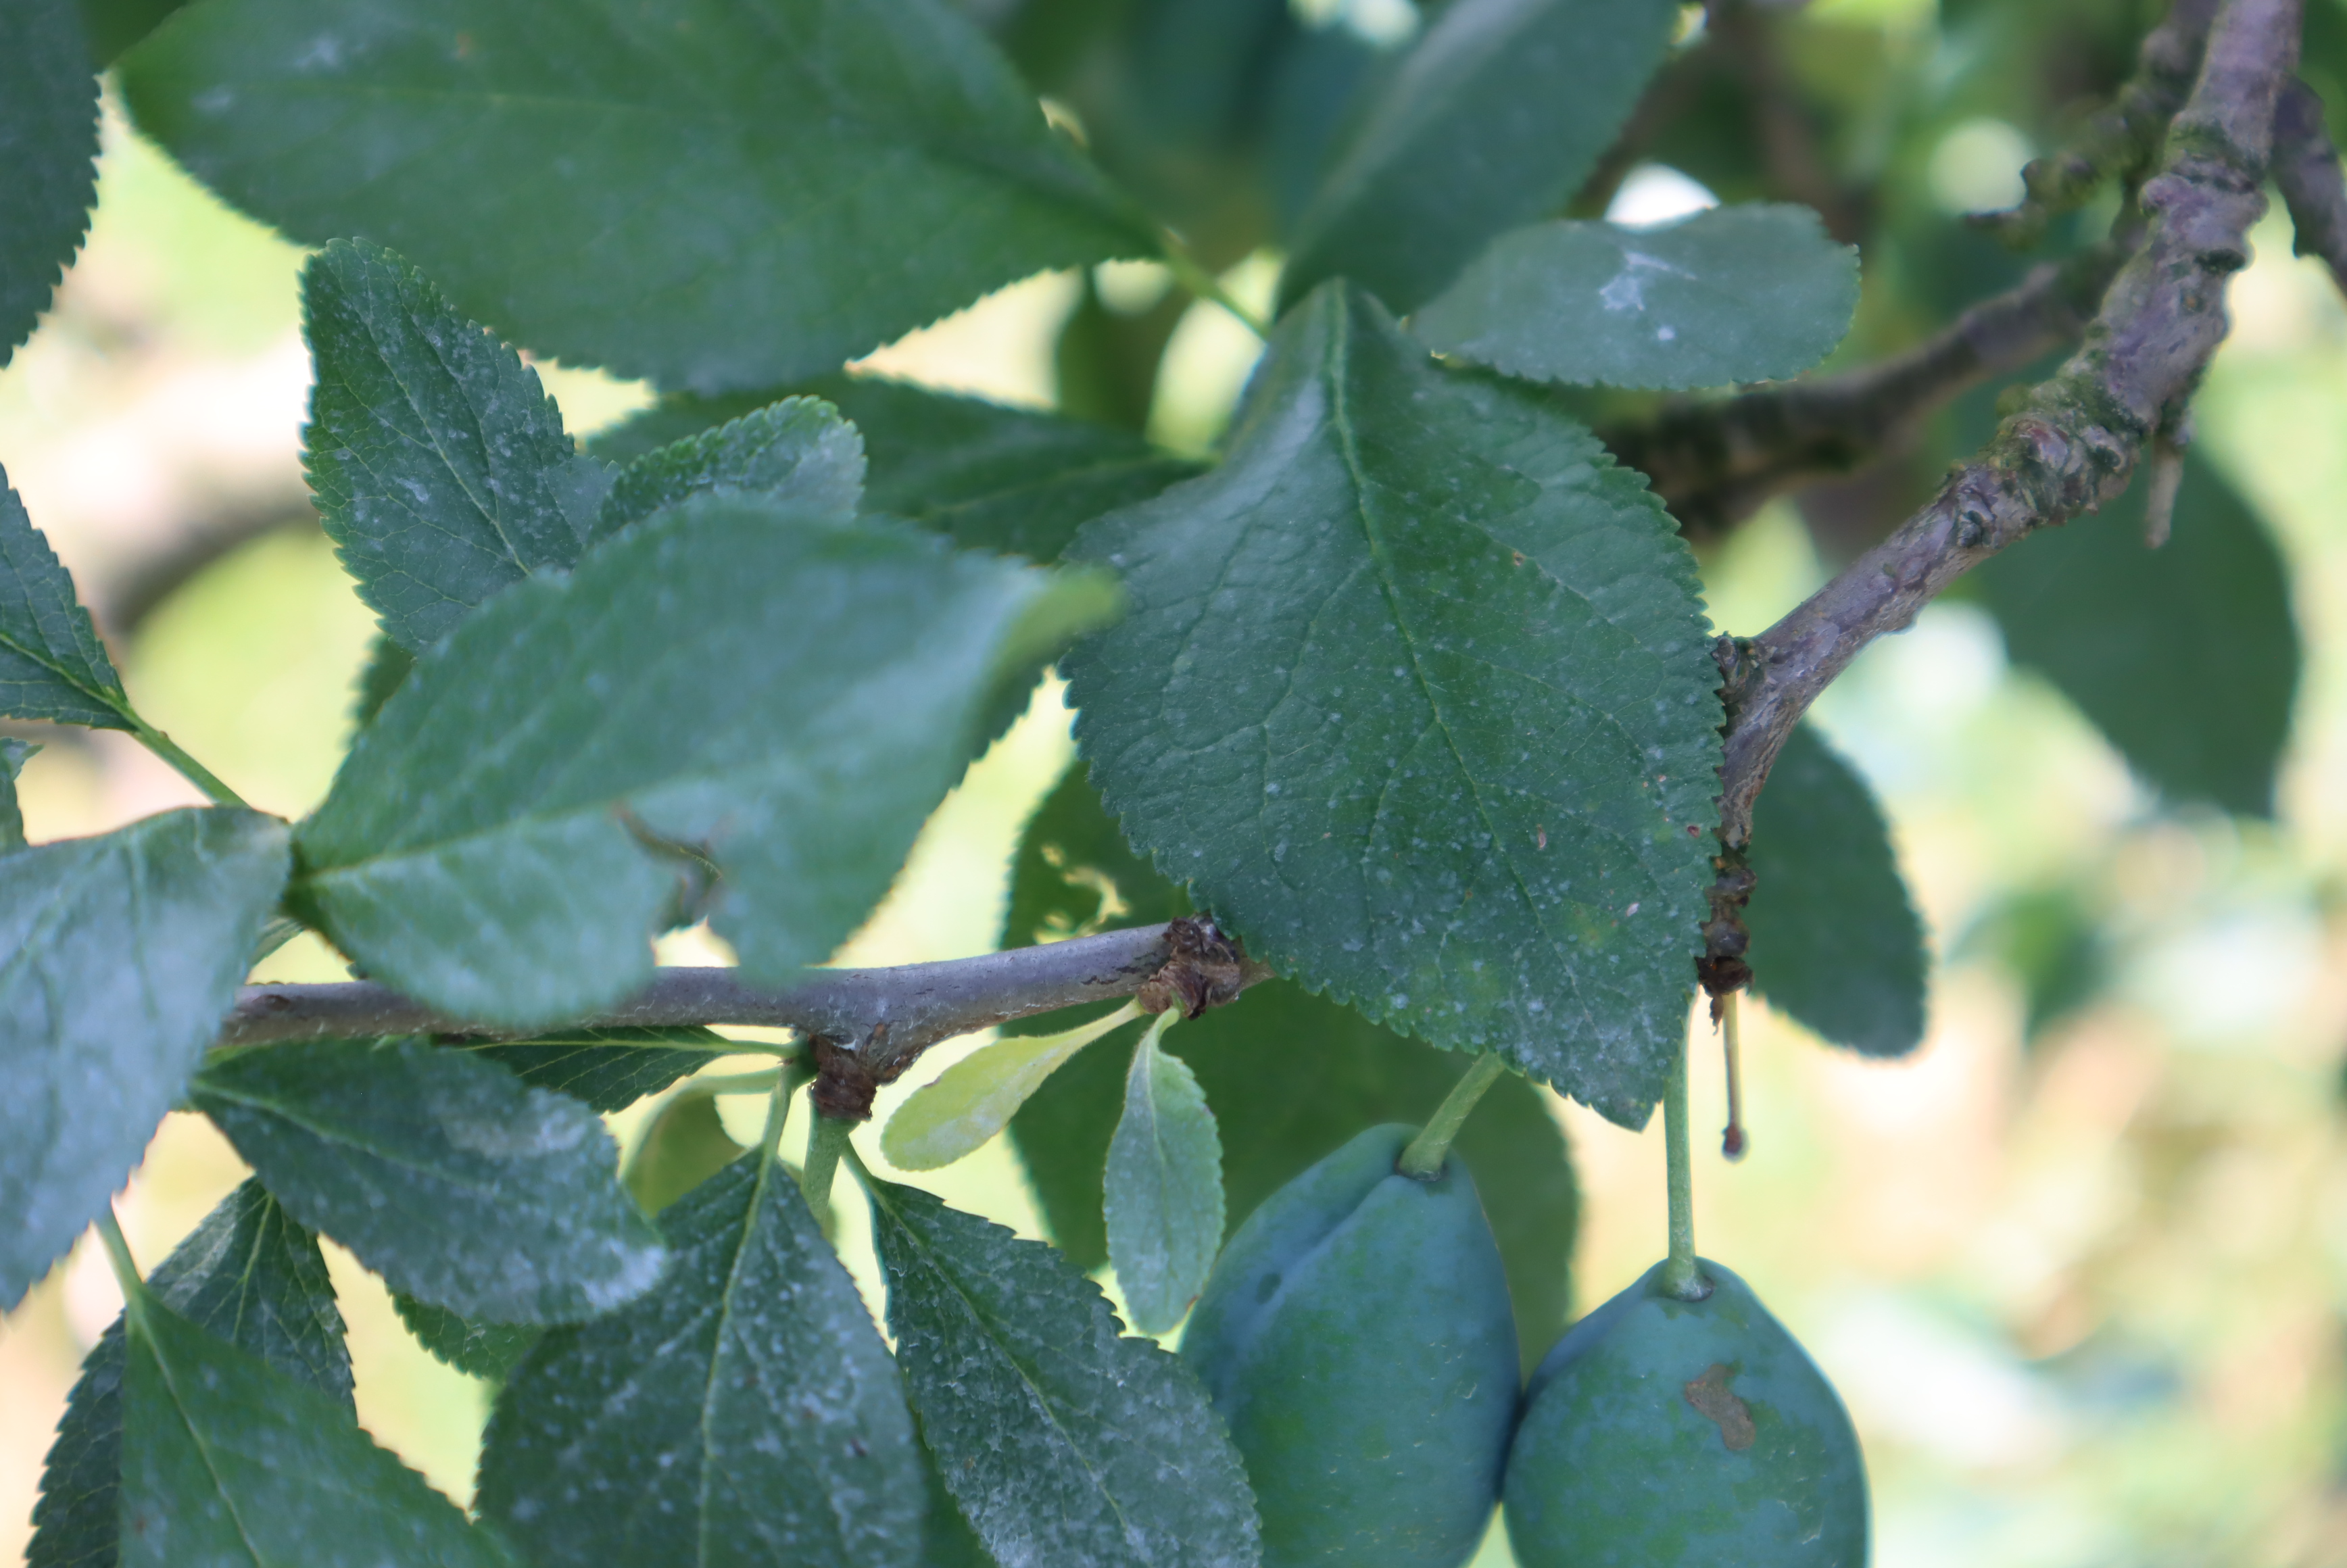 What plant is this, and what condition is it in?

plum, mechanical damage
